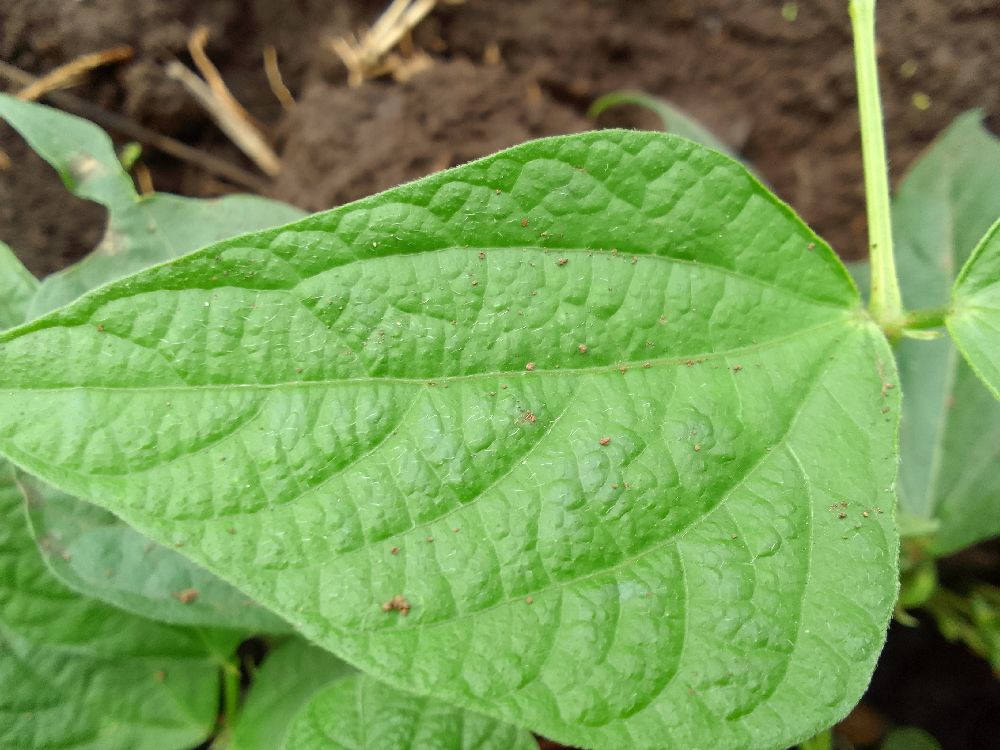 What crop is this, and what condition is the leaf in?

common bean, healthy
